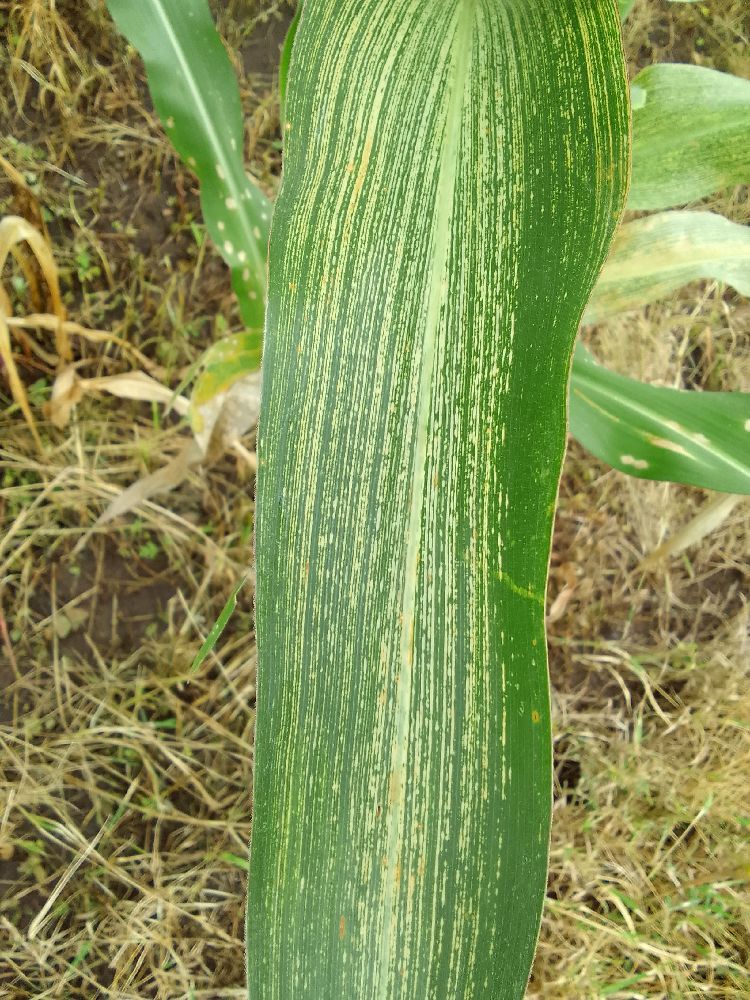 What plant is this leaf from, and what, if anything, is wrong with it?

maize, maize streak virus
